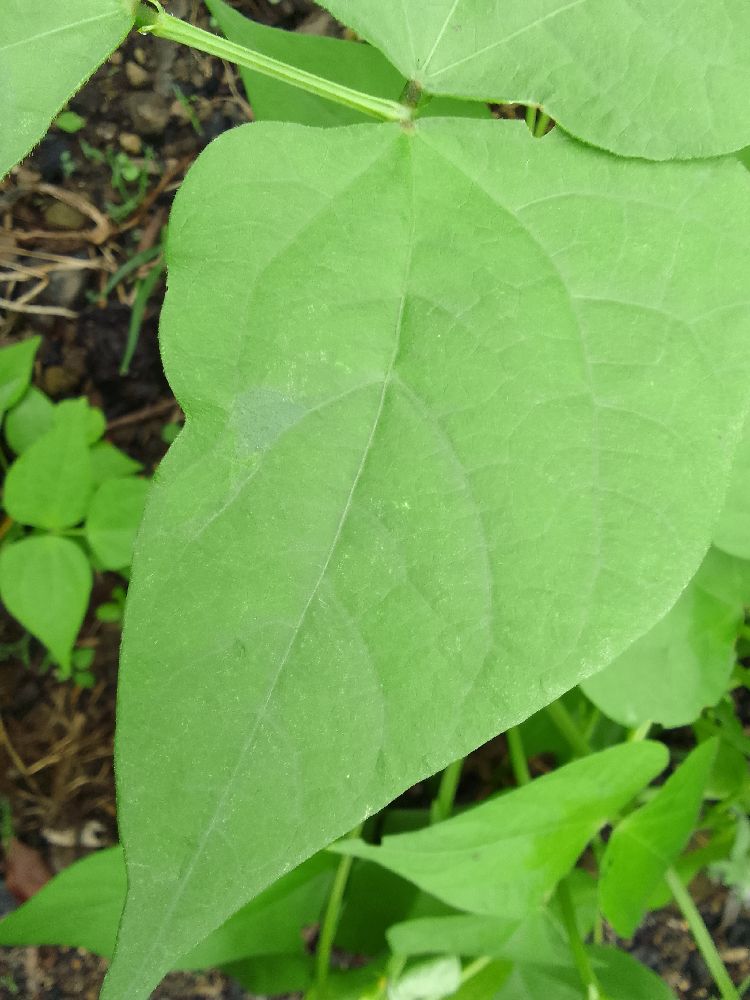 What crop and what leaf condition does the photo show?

common bean, healthy
